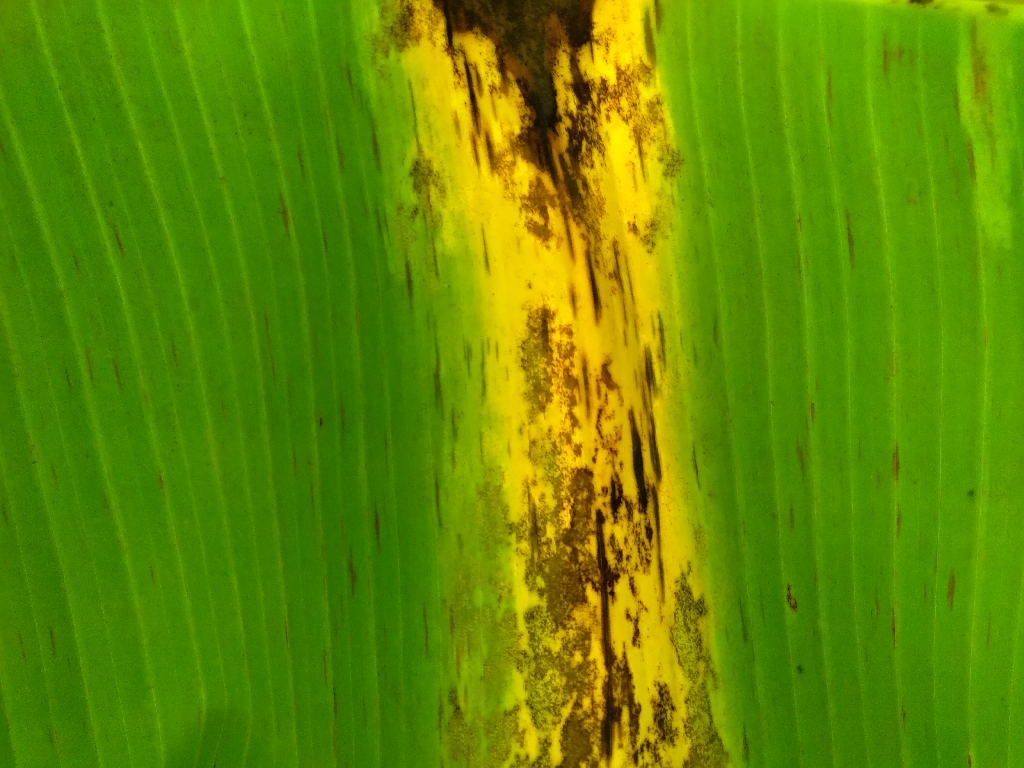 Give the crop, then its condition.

banana, black sigatoka
